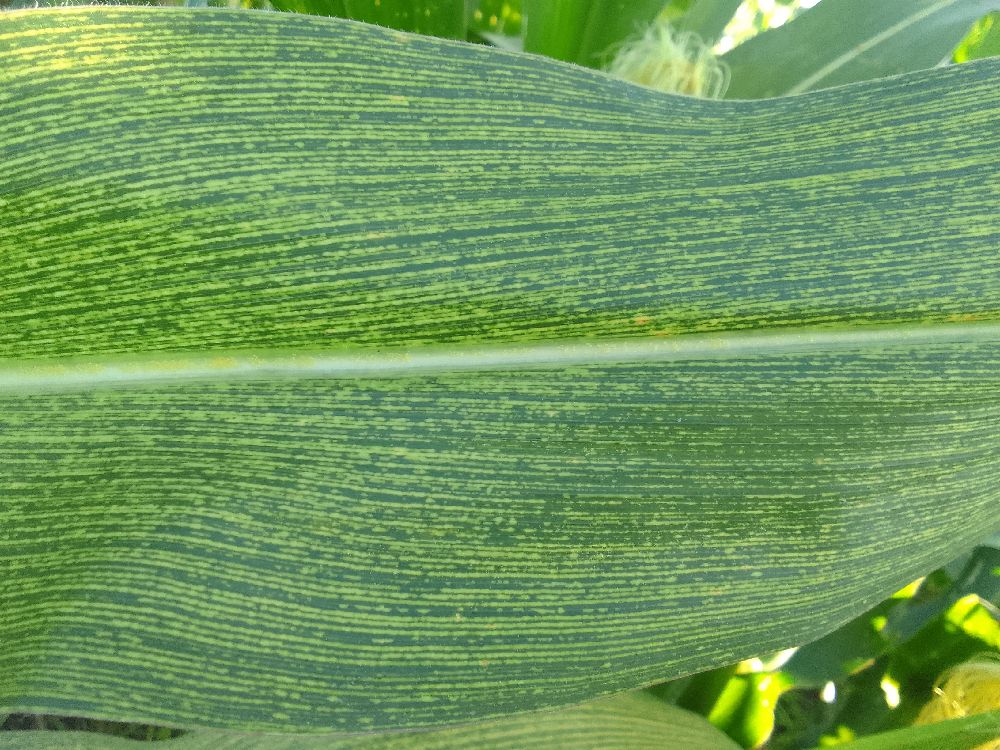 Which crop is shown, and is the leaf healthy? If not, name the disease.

maize, maize streak virus
